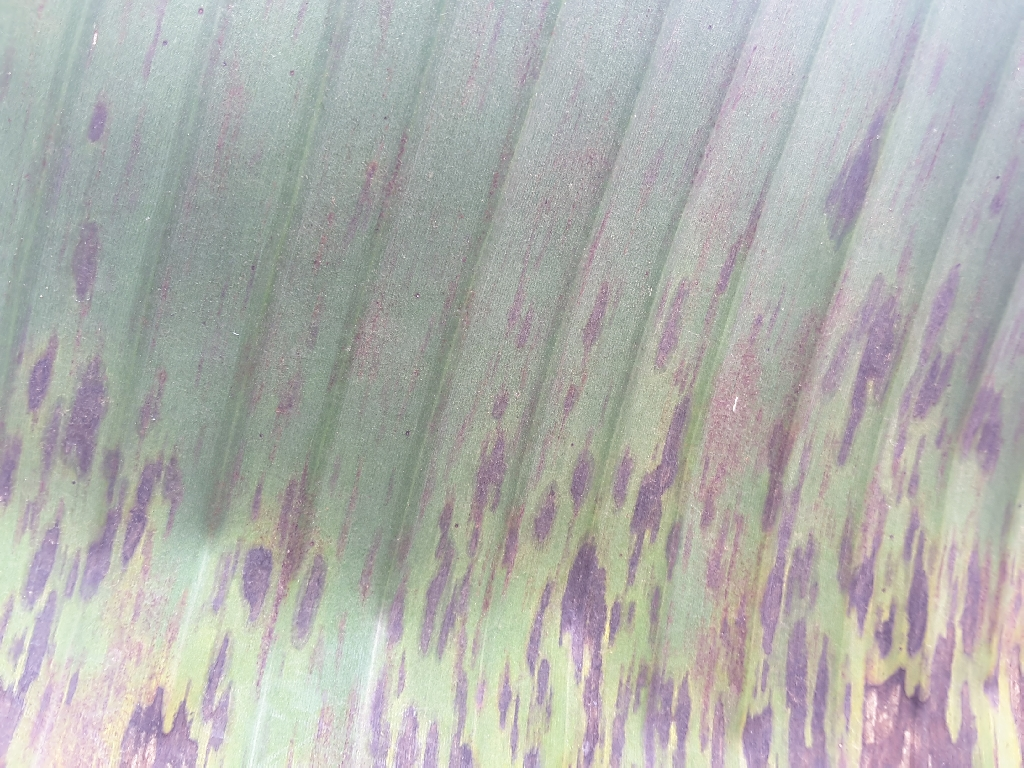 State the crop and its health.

banana, black sigatoka
